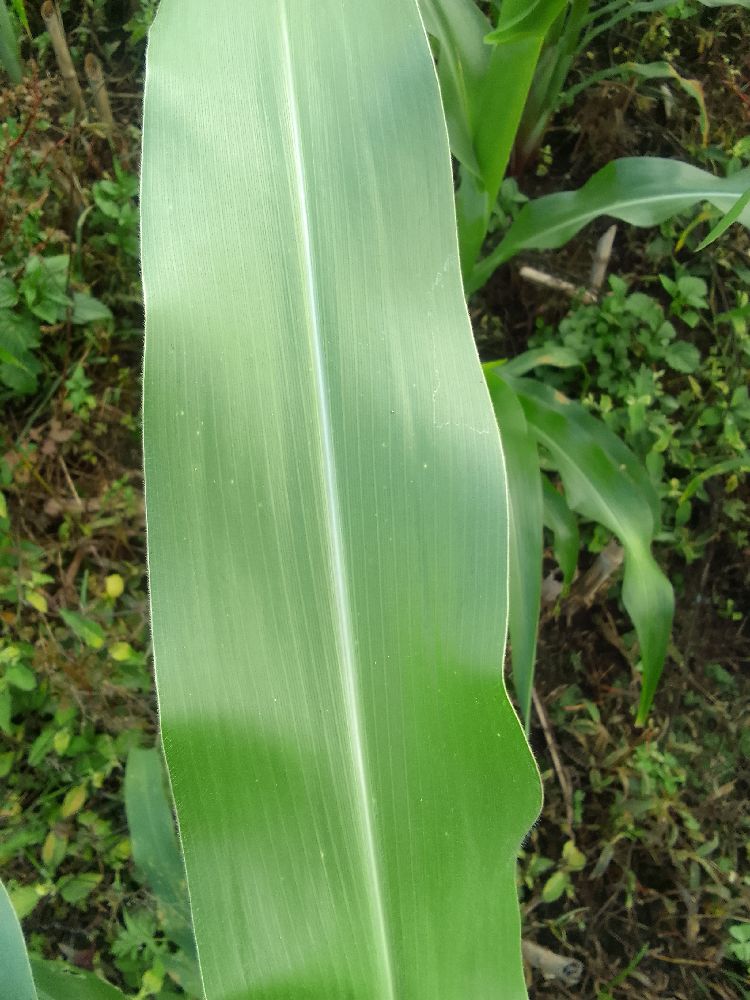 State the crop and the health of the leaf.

maize, healthy
